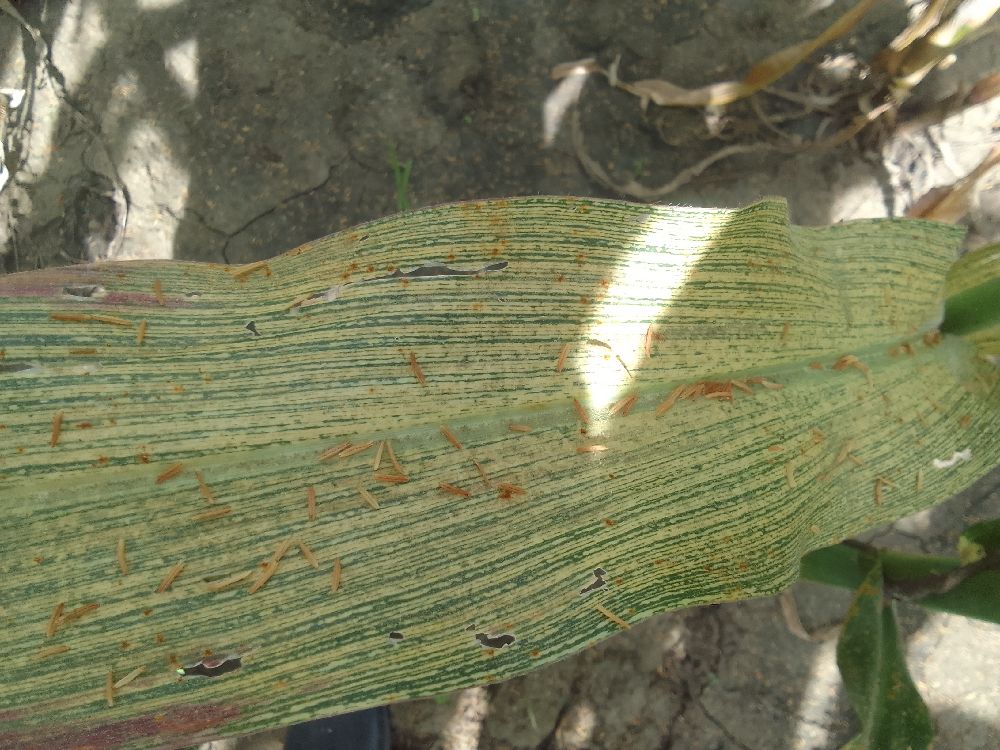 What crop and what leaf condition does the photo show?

maize, maize streak virus
